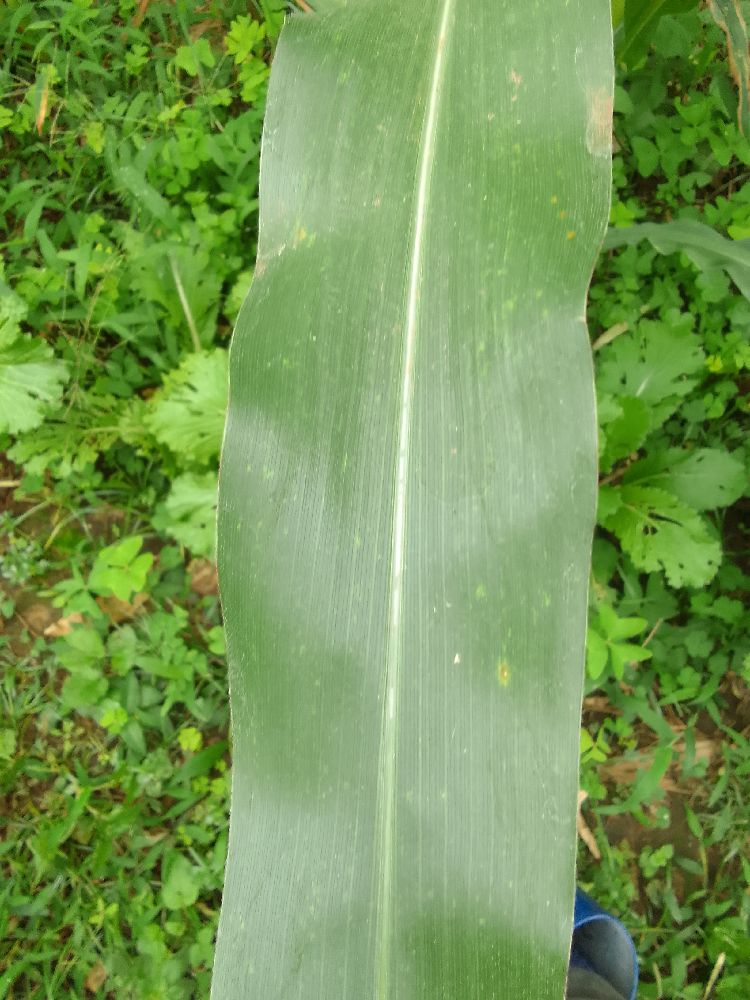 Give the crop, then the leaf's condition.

maize, healthy
